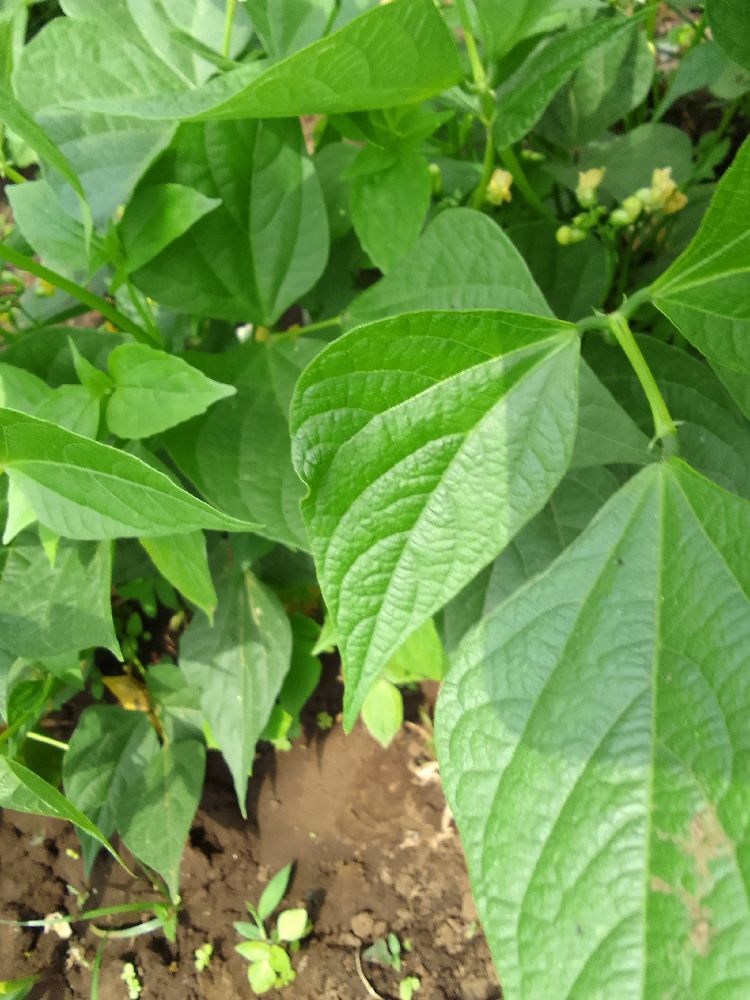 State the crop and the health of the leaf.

common bean, healthy
